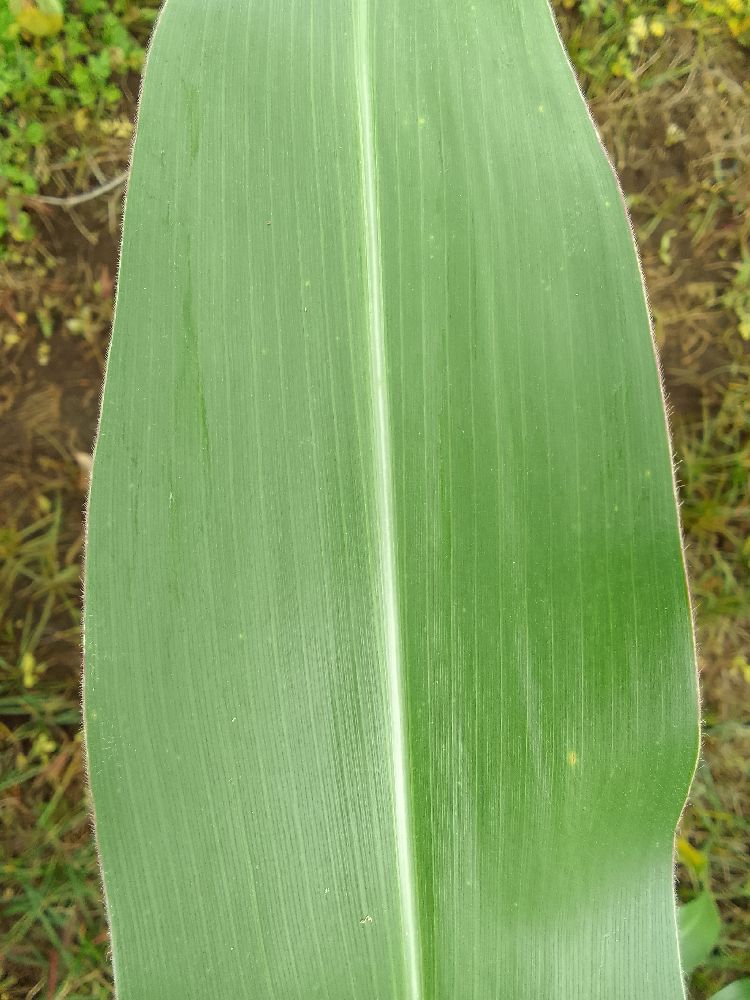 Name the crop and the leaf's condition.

maize, healthy
